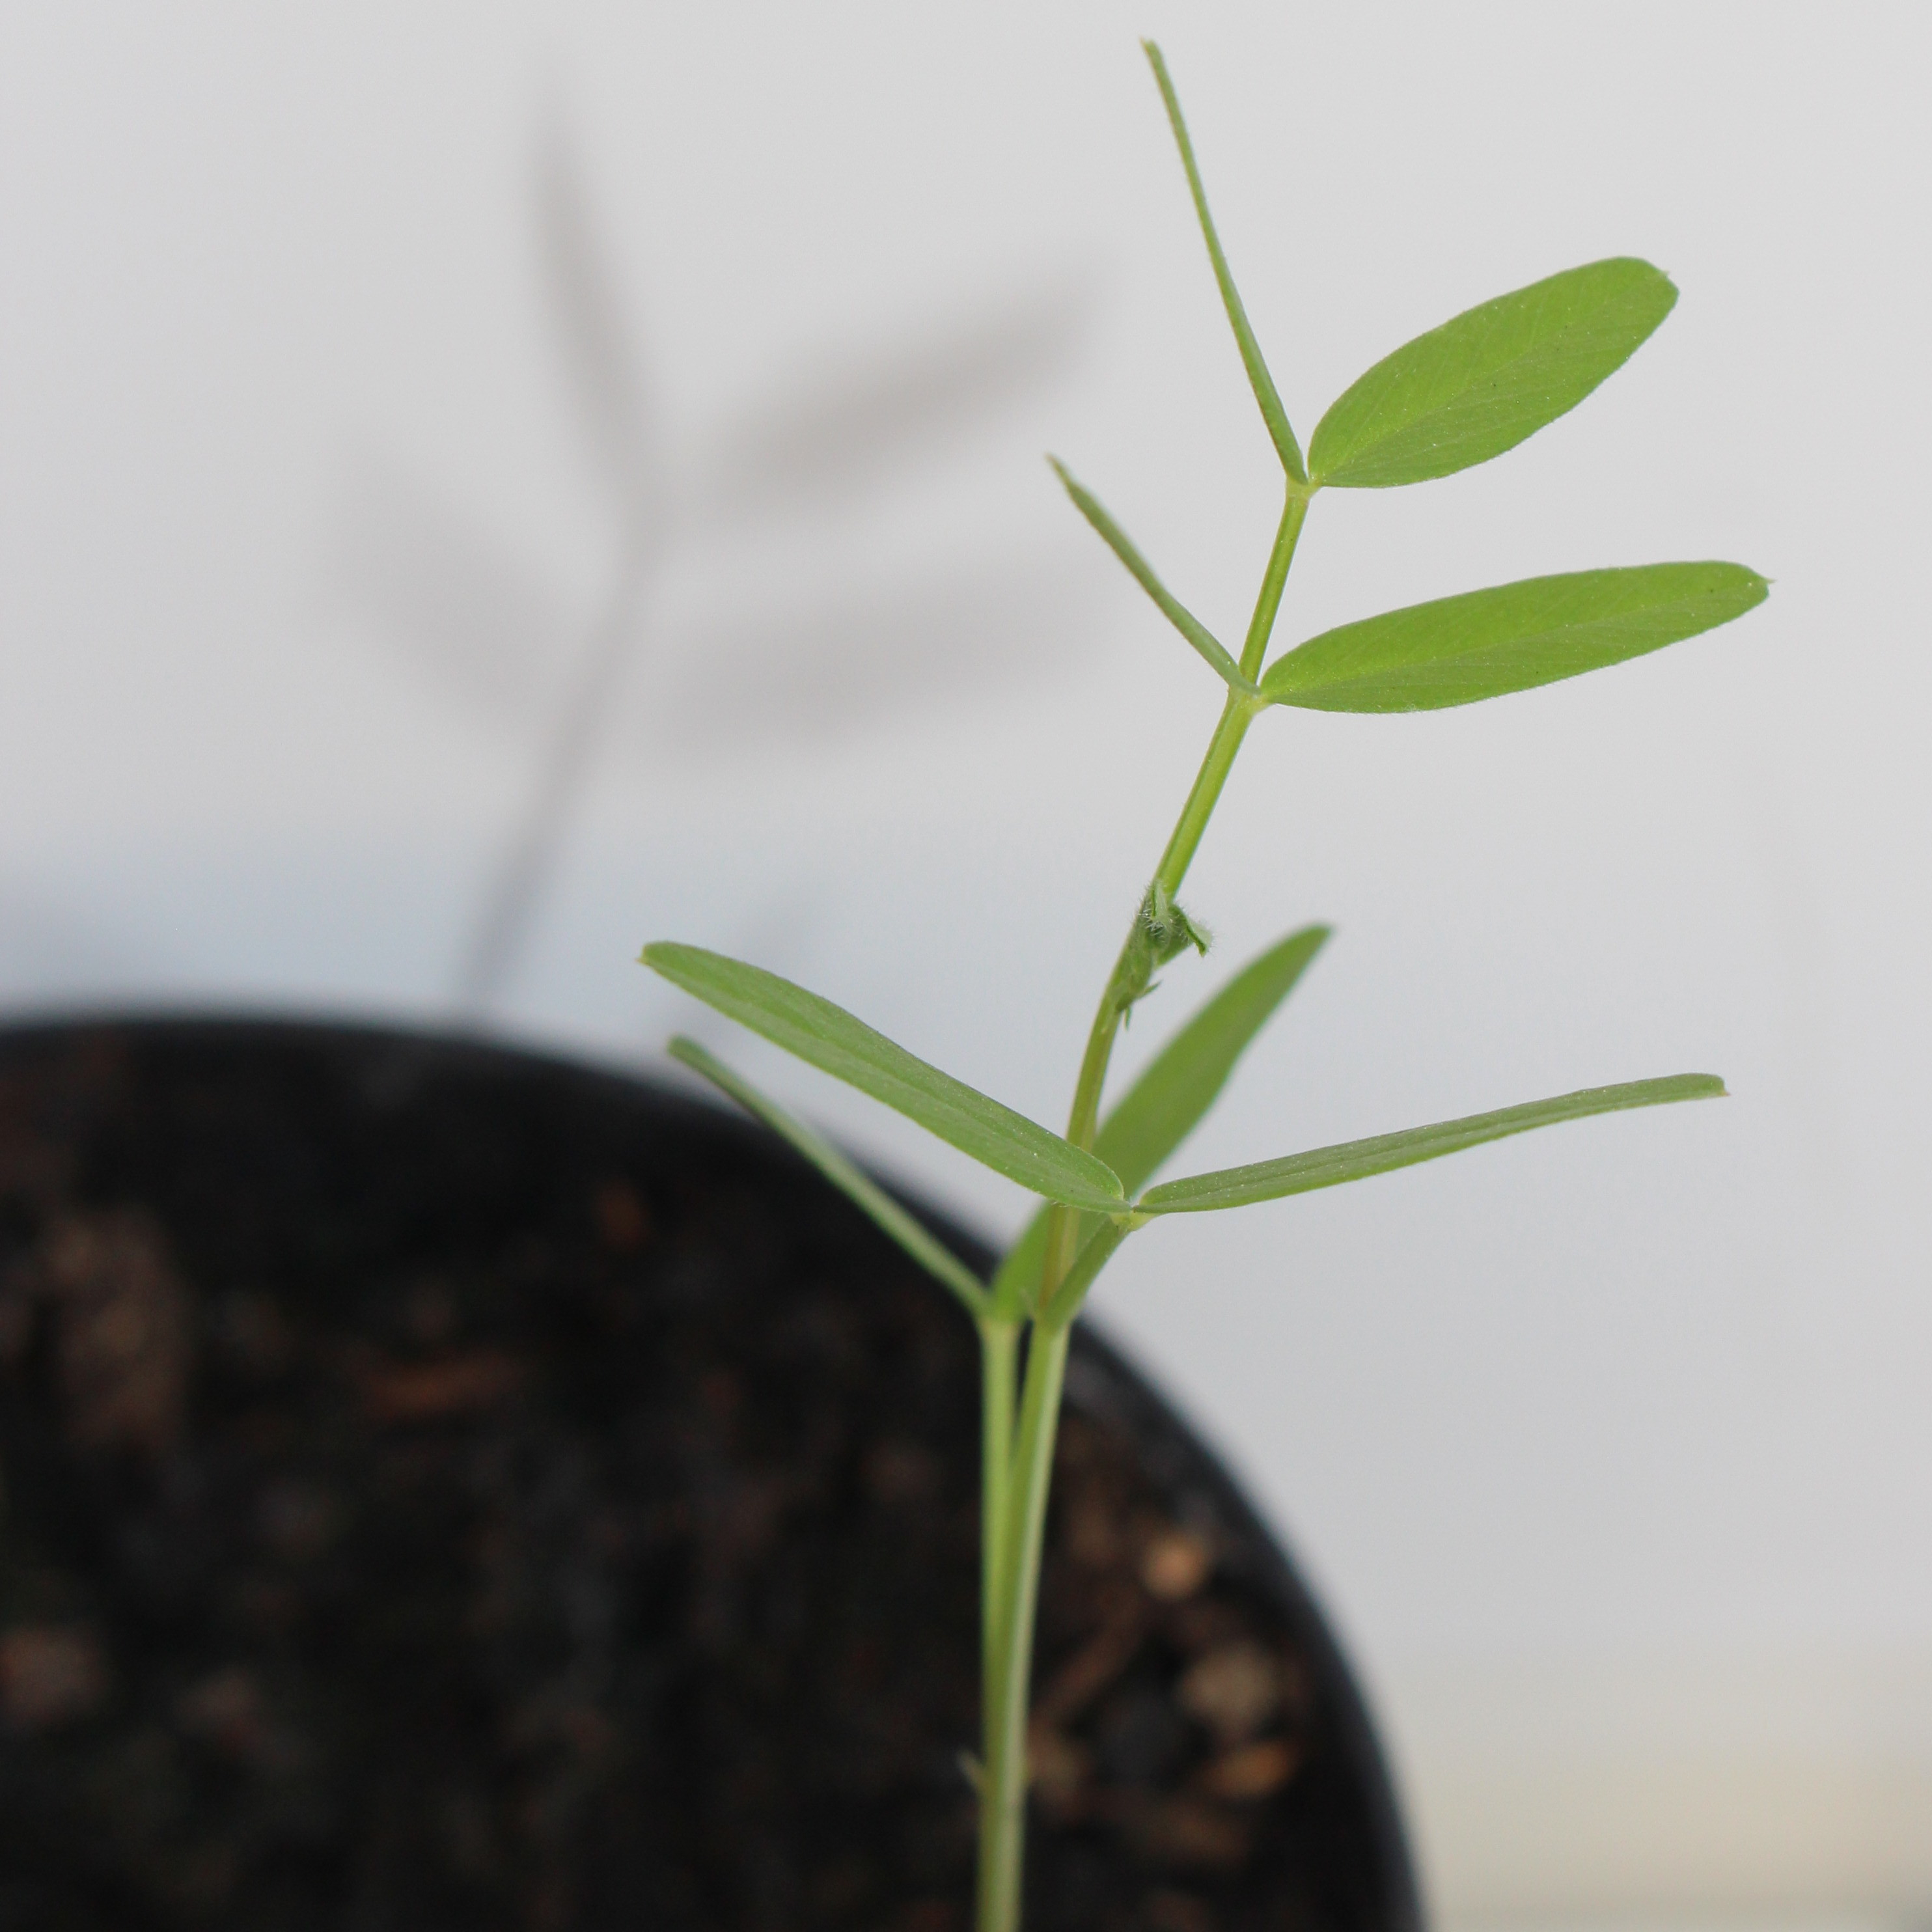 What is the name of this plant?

Vicia sativa
